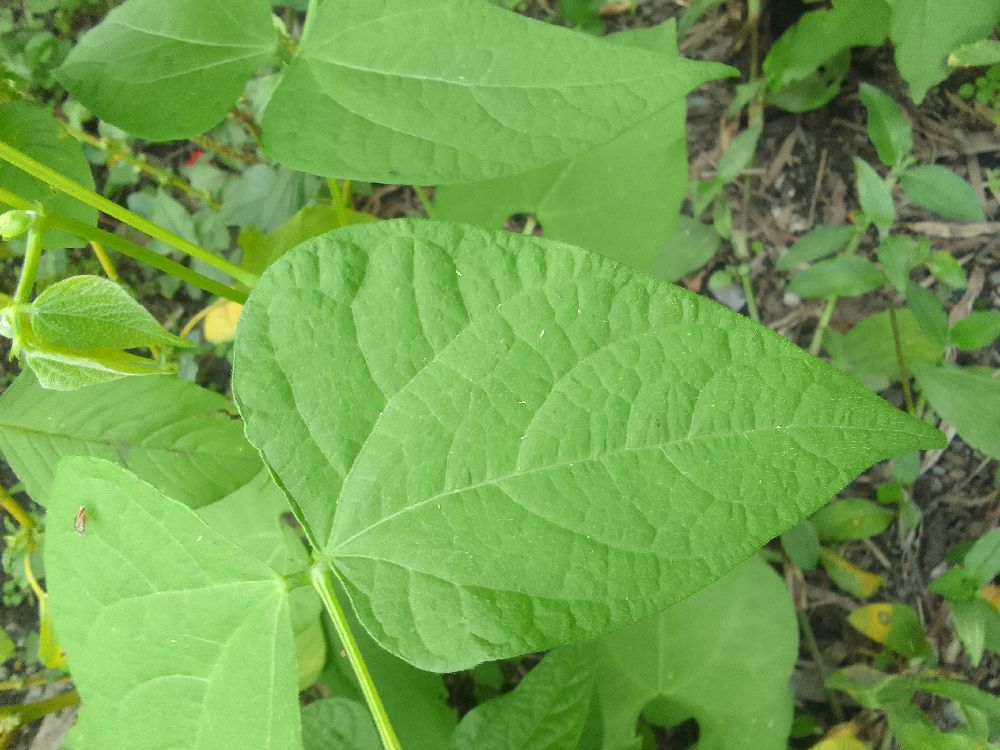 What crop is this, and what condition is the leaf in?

common bean, healthy
